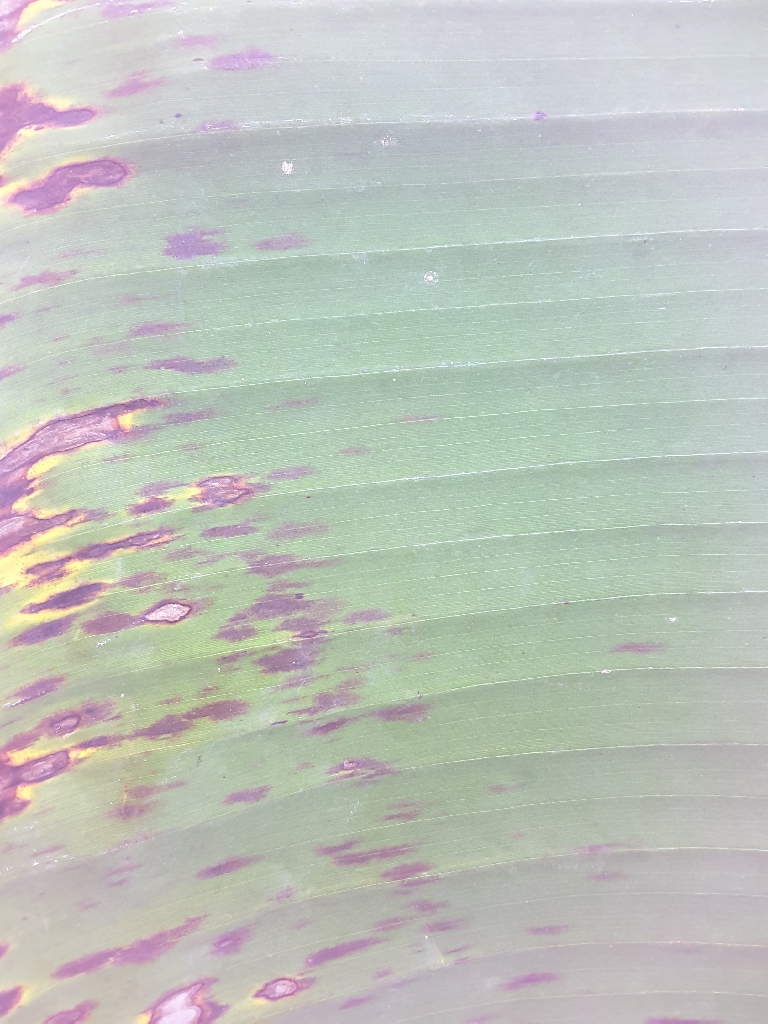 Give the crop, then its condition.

banana, black sigatoka
